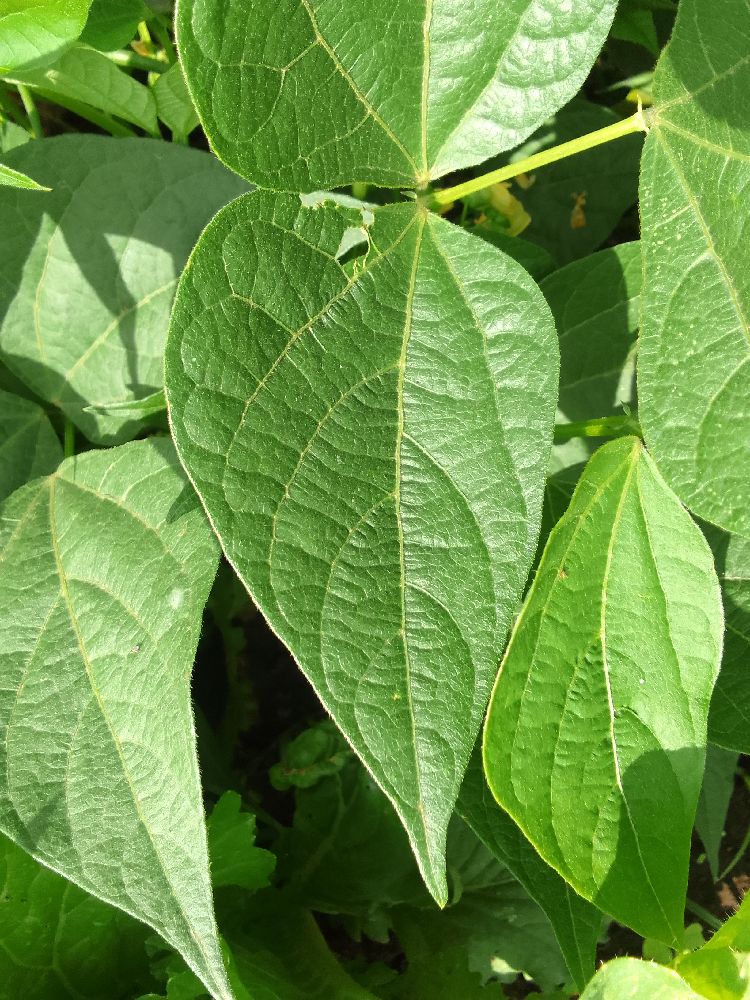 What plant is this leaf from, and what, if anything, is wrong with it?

common bean, healthy
